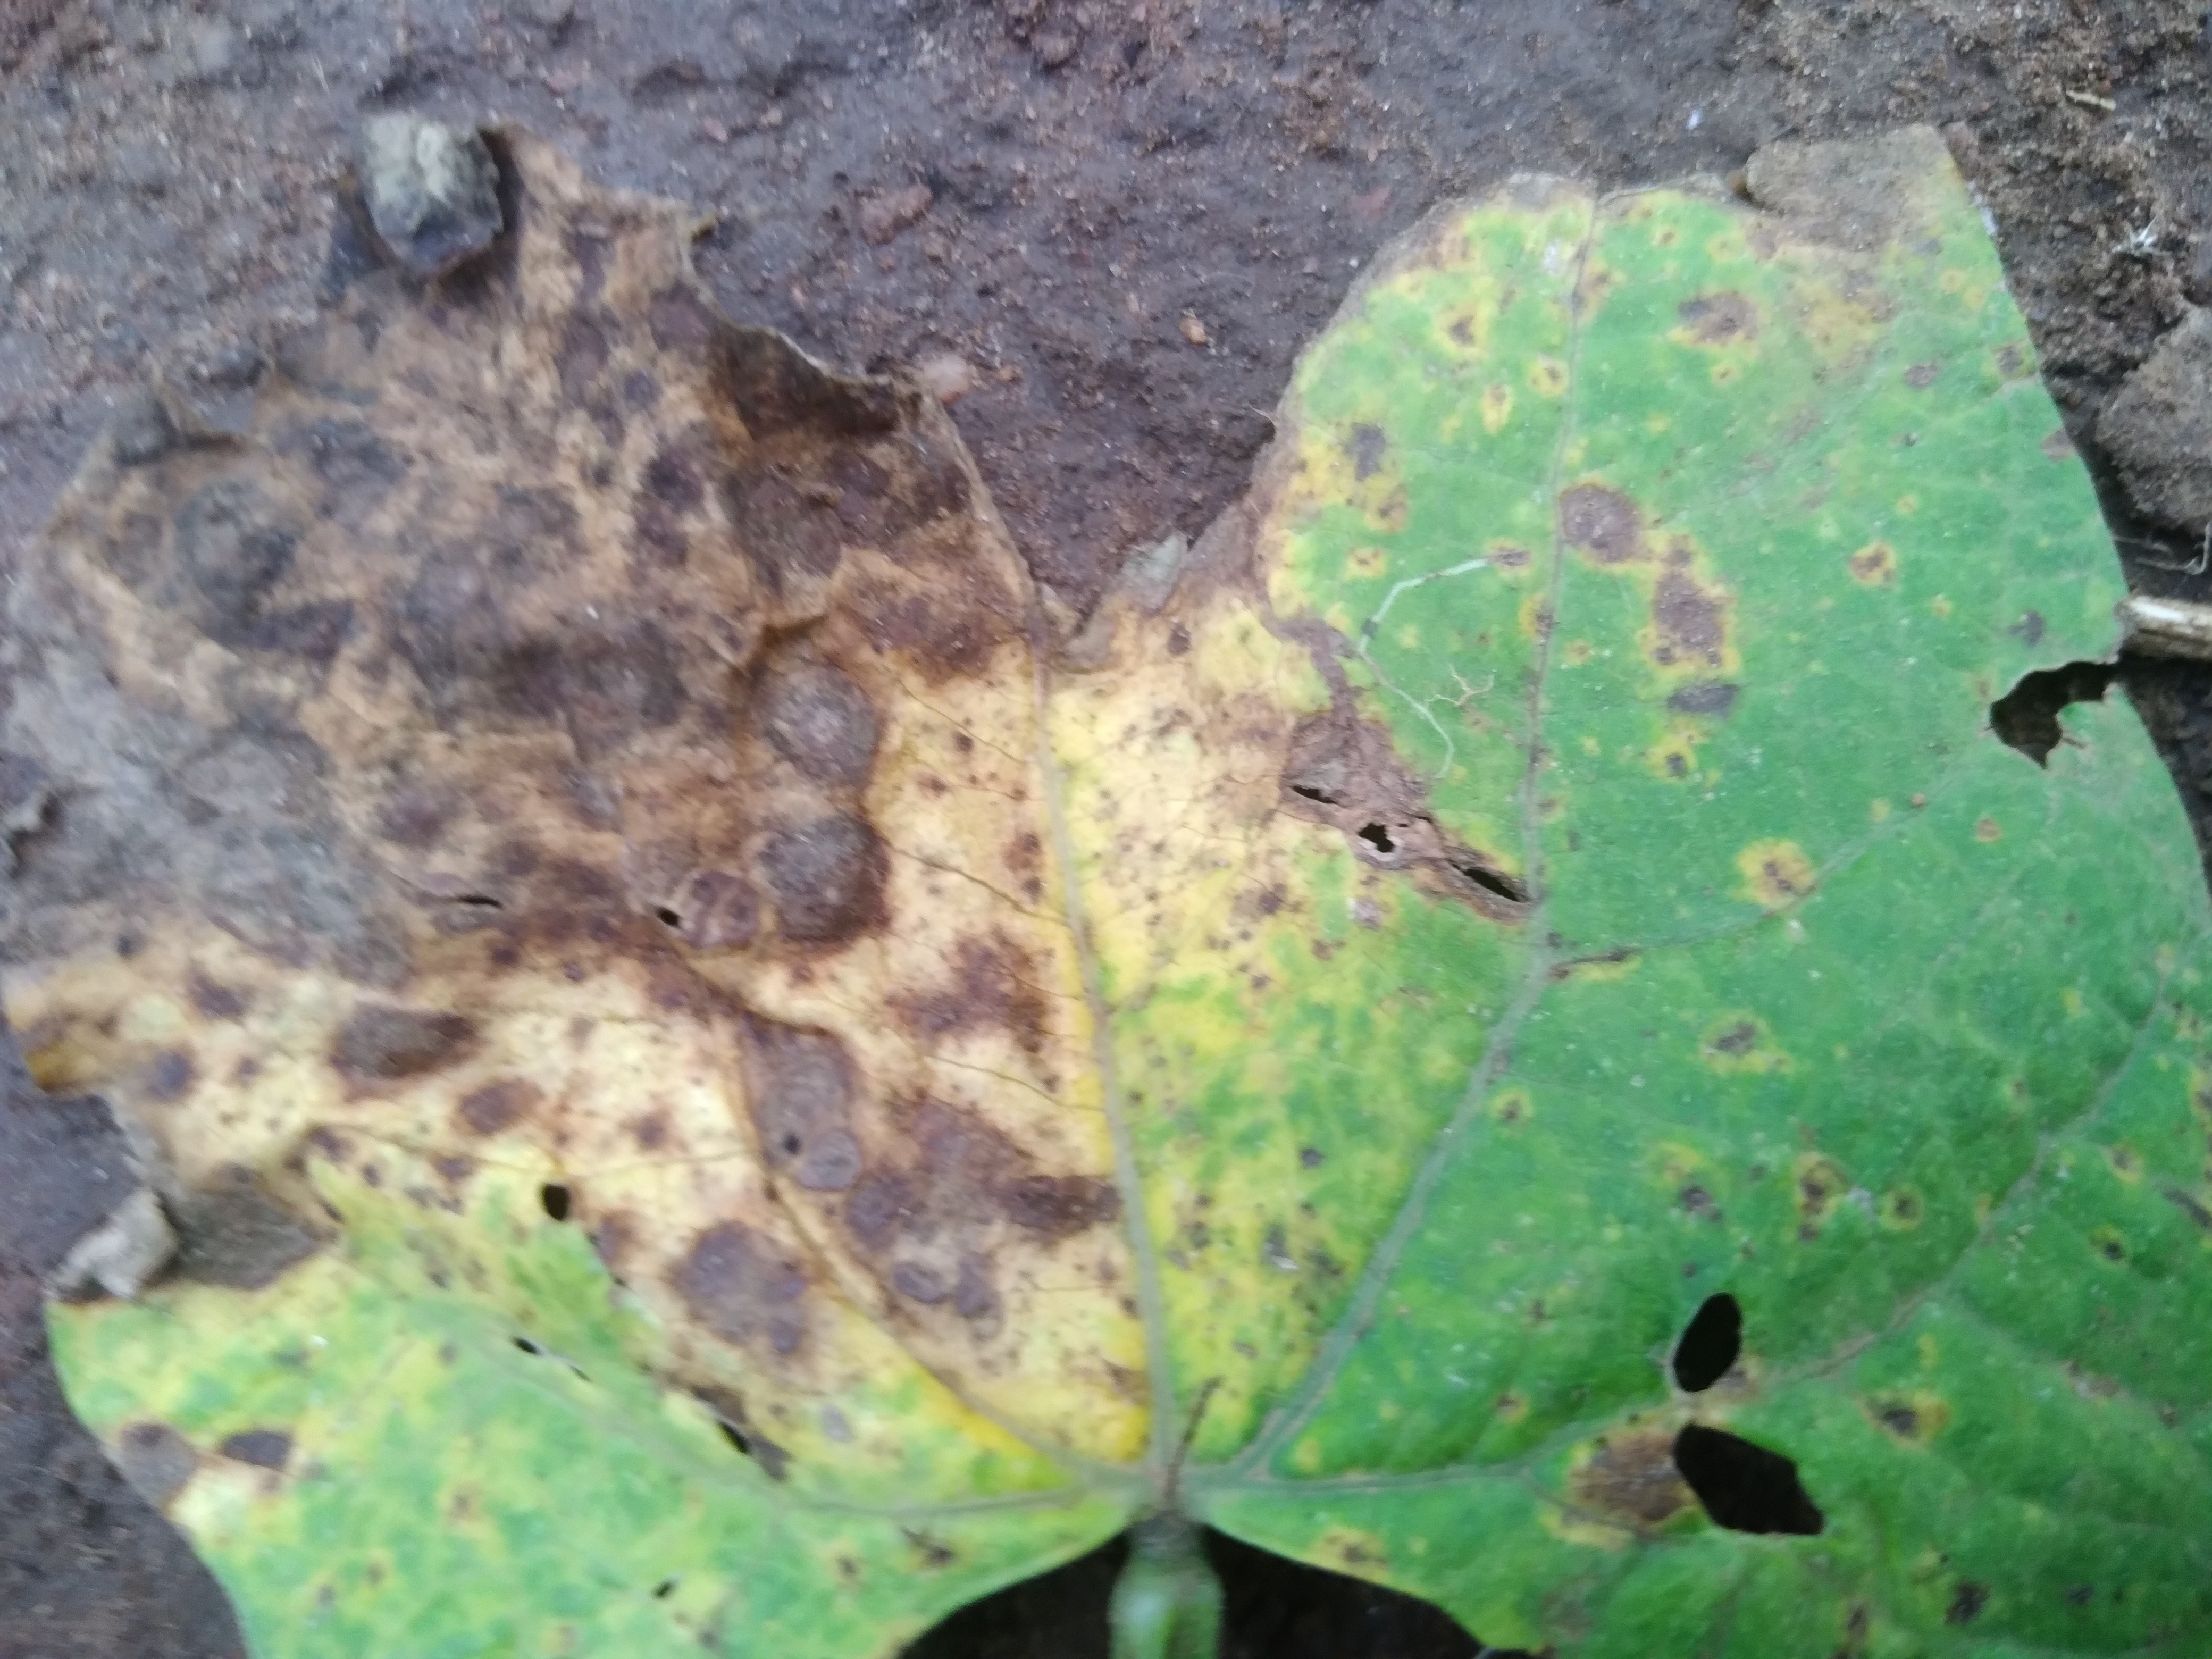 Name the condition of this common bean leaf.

rust
